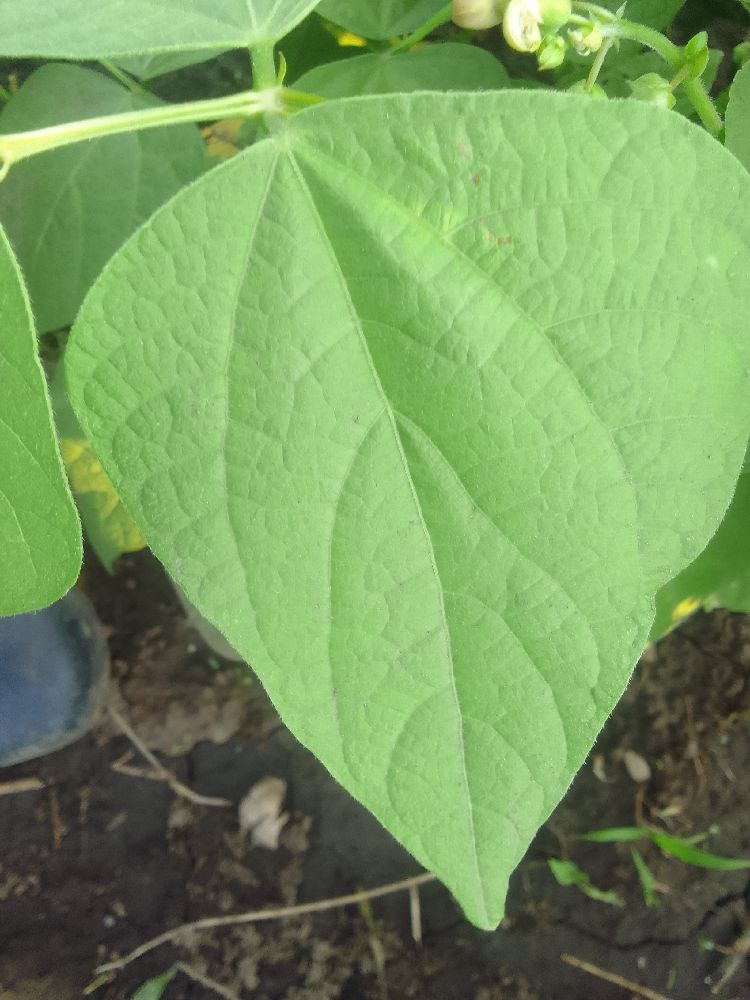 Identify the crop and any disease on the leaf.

common bean, healthy
